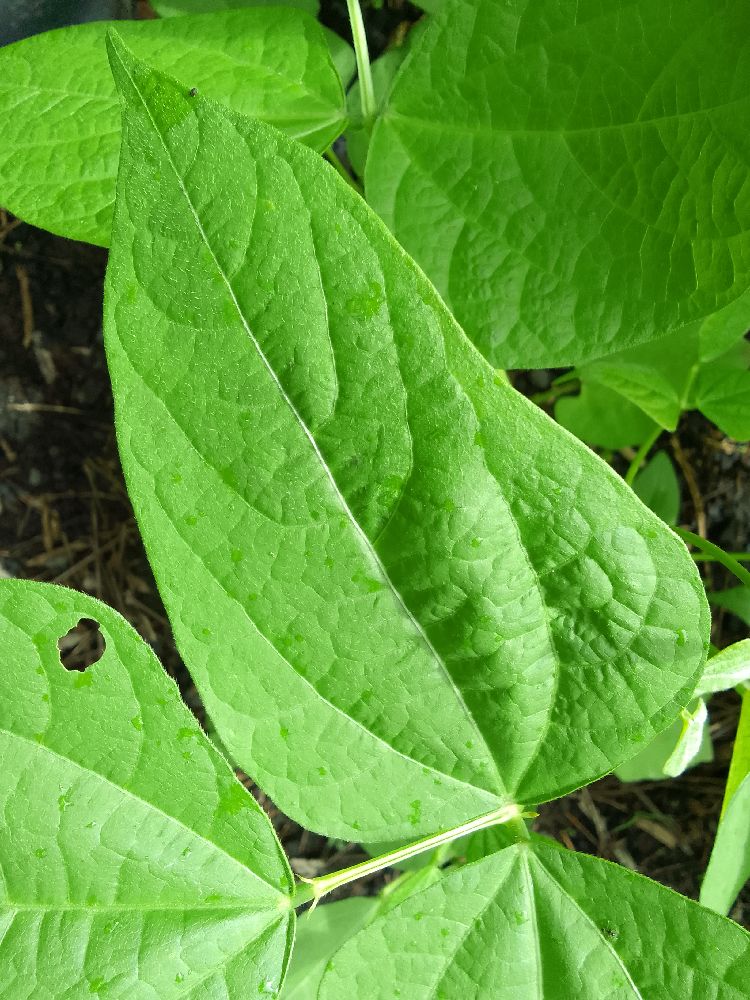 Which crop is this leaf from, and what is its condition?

common bean, healthy
